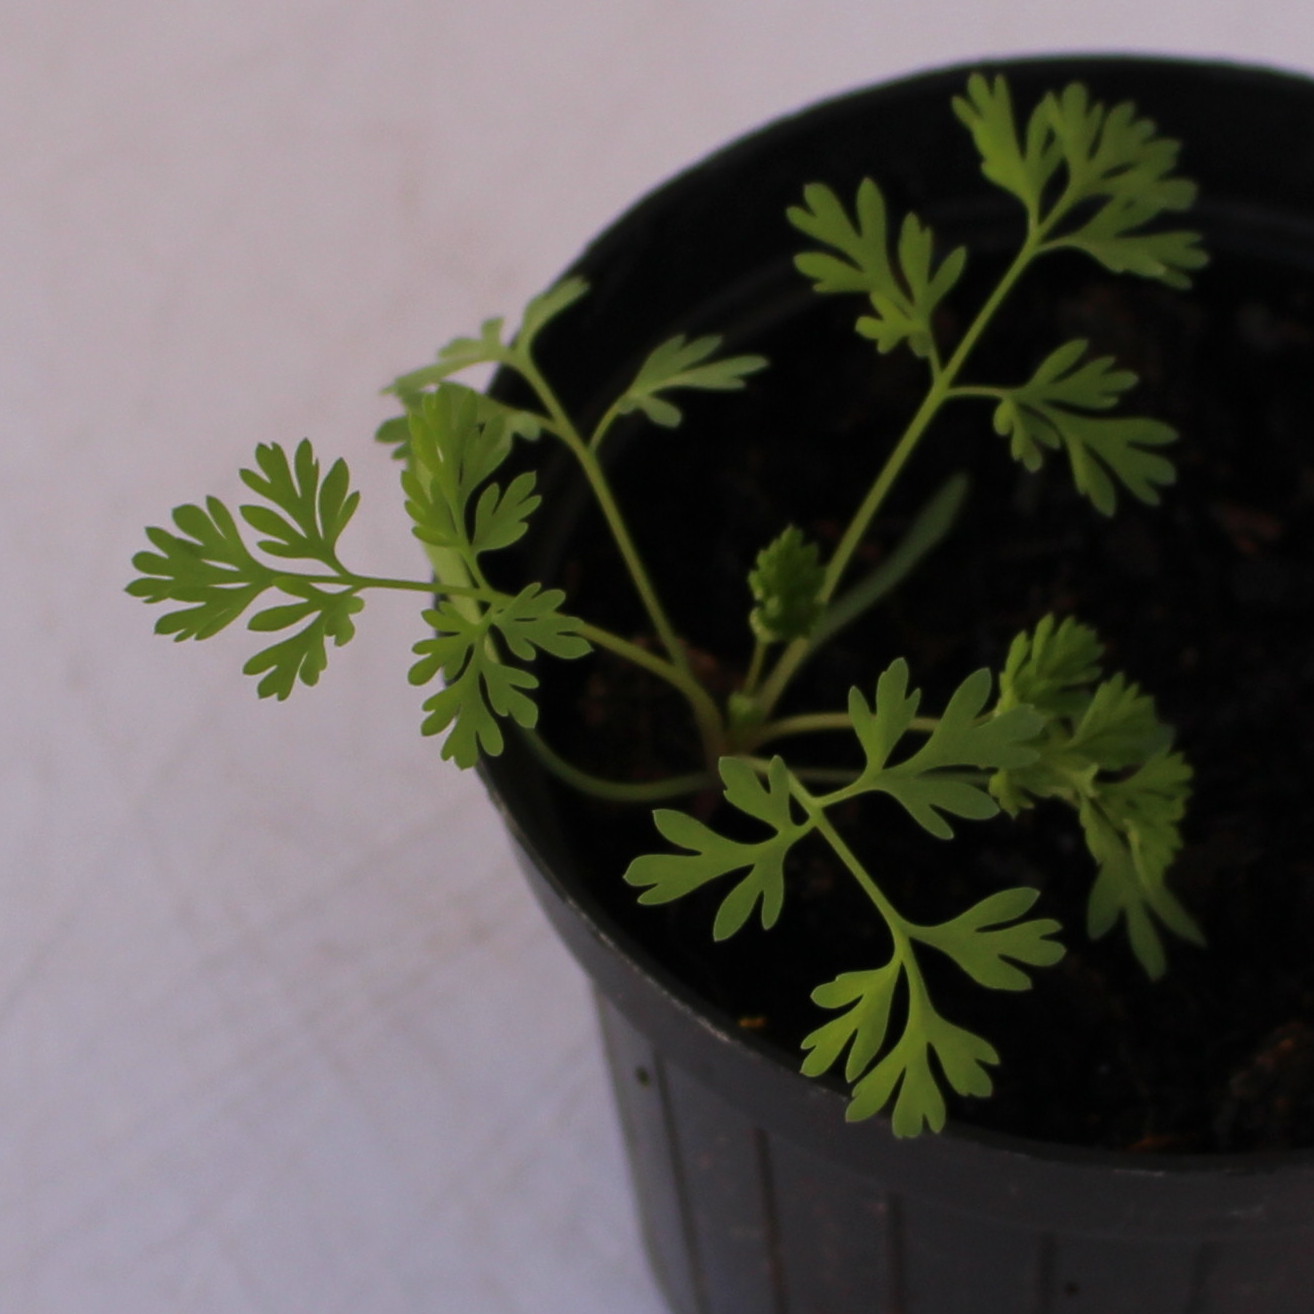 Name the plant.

Fumaria officinalis
